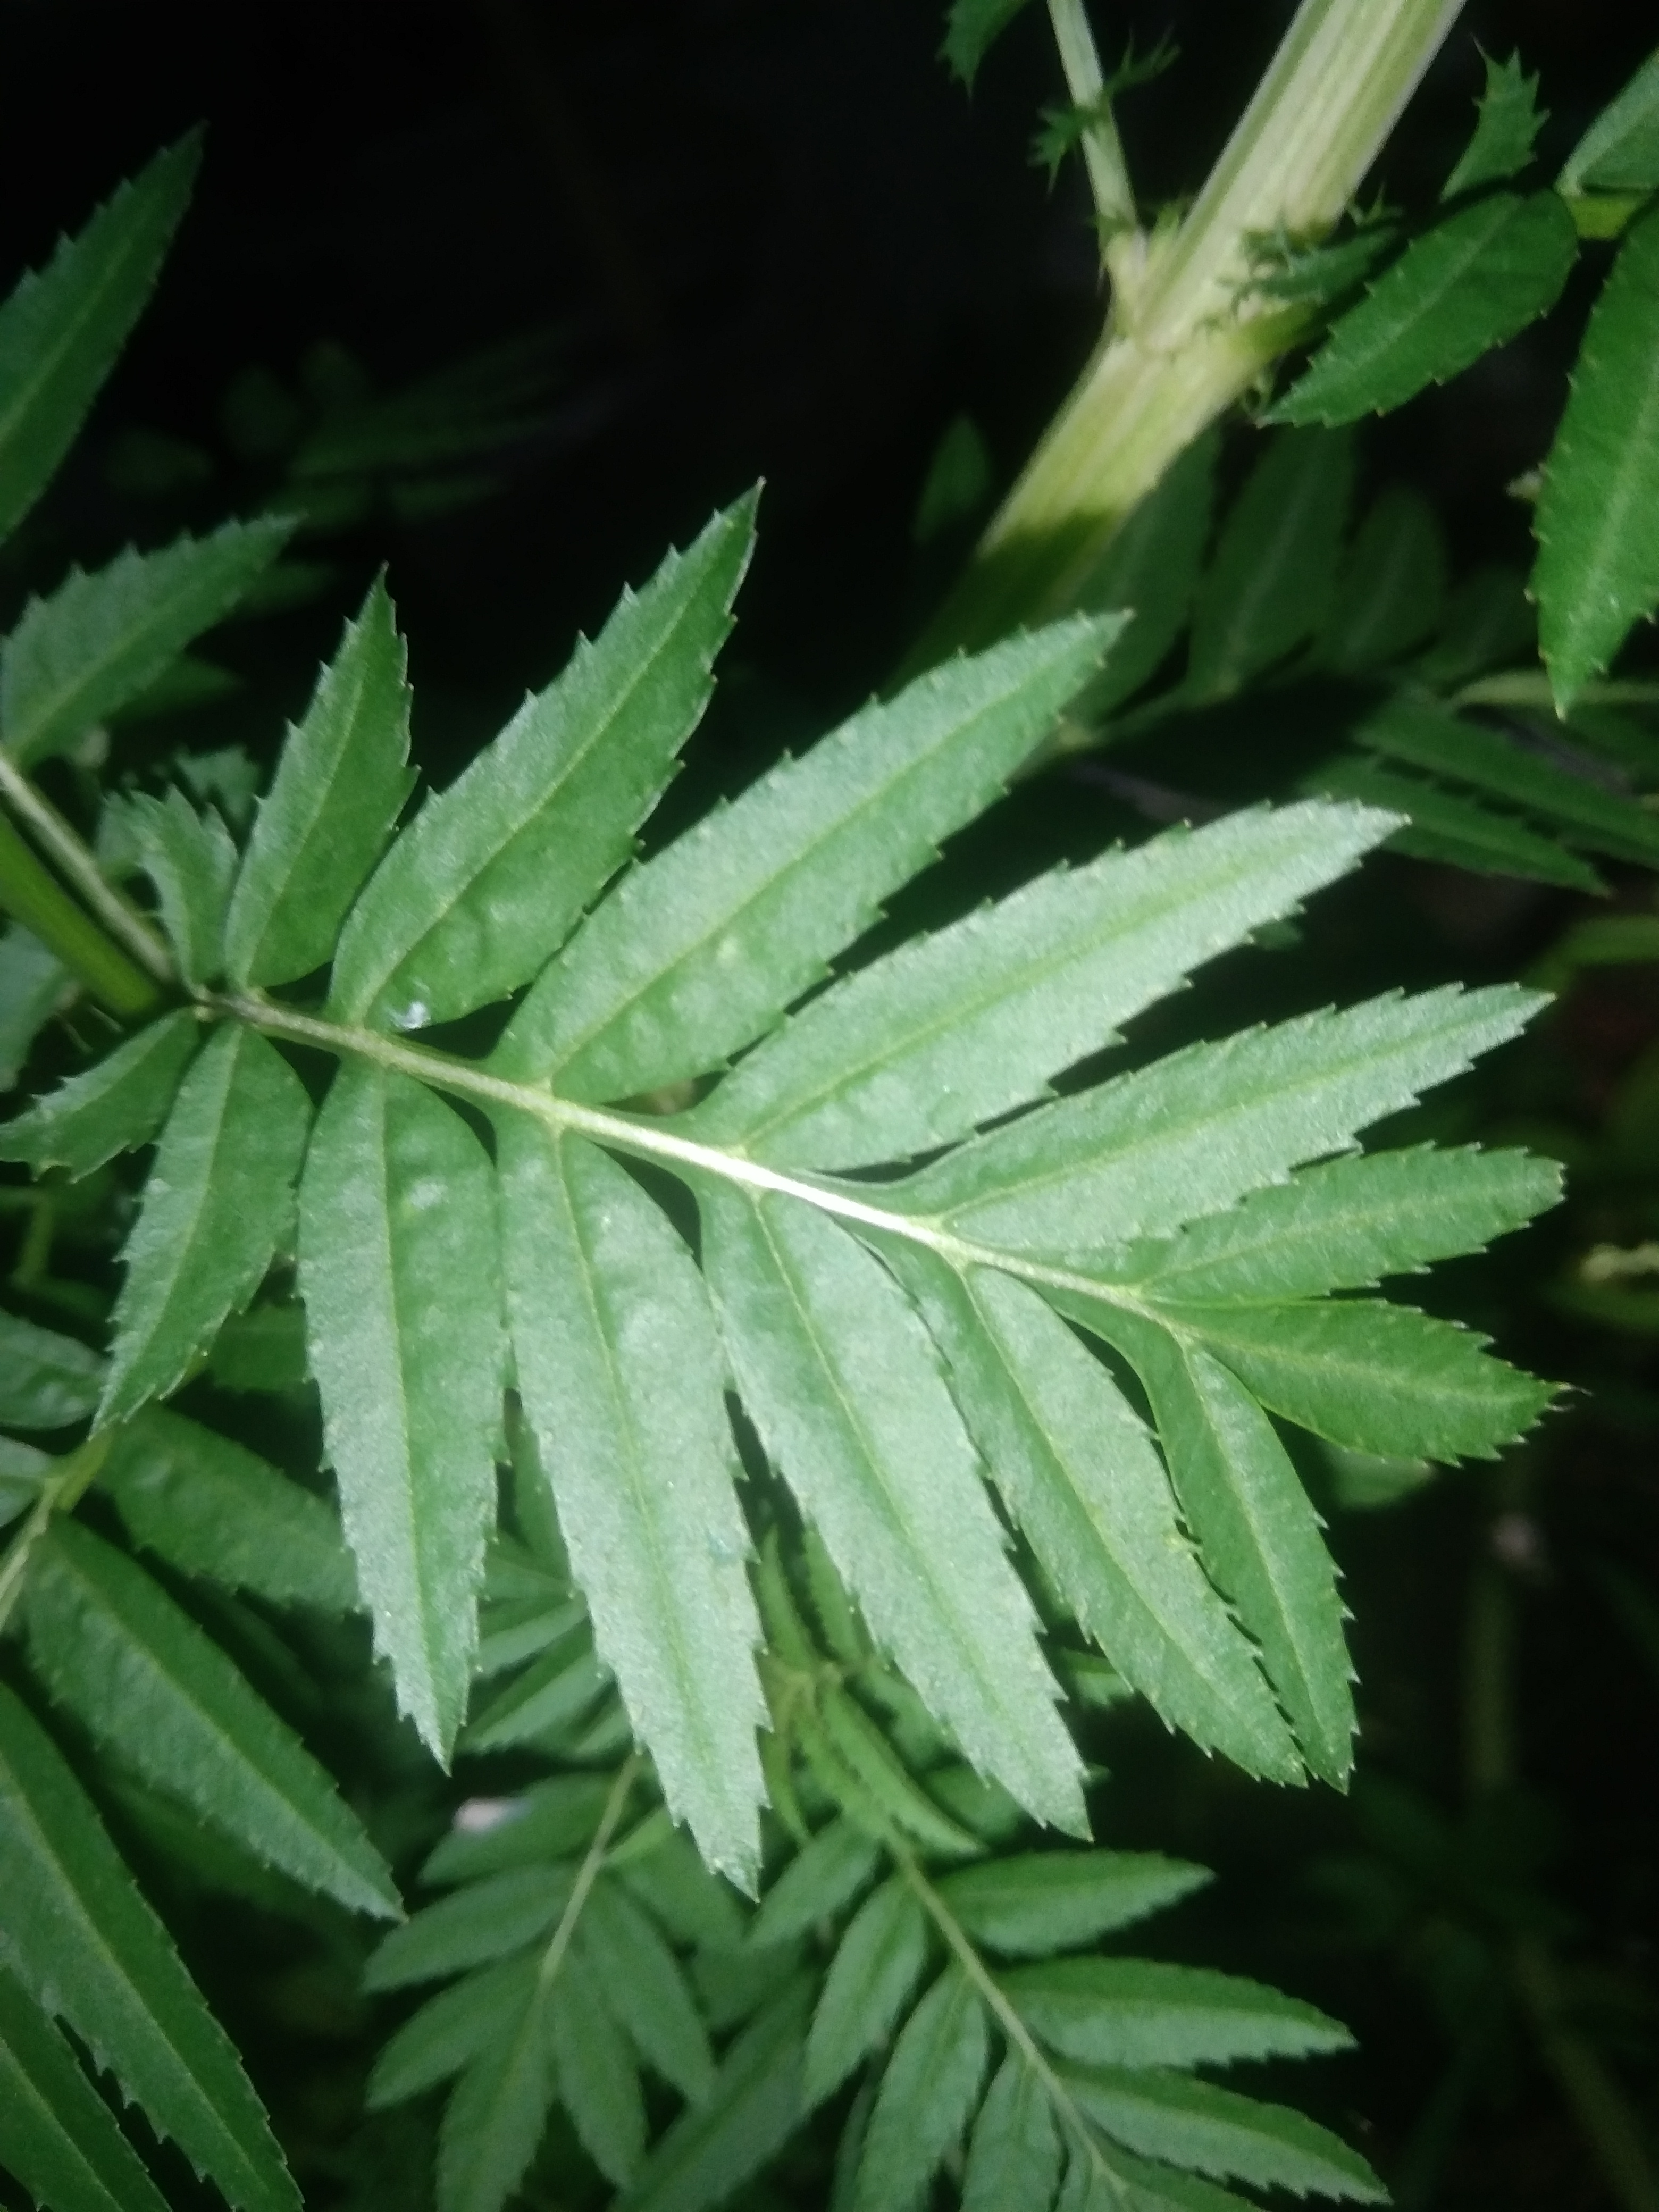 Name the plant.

marigold
